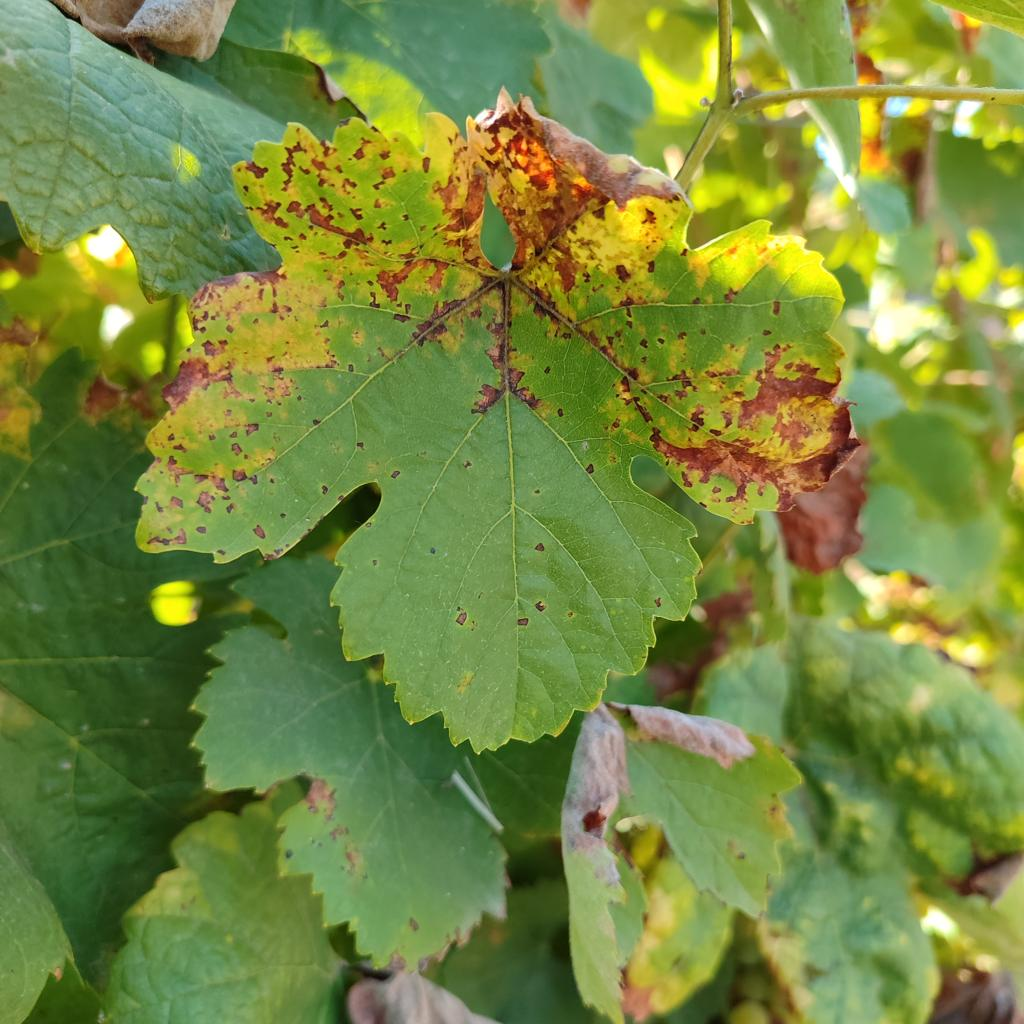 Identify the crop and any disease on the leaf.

grapevine, downy mildew
